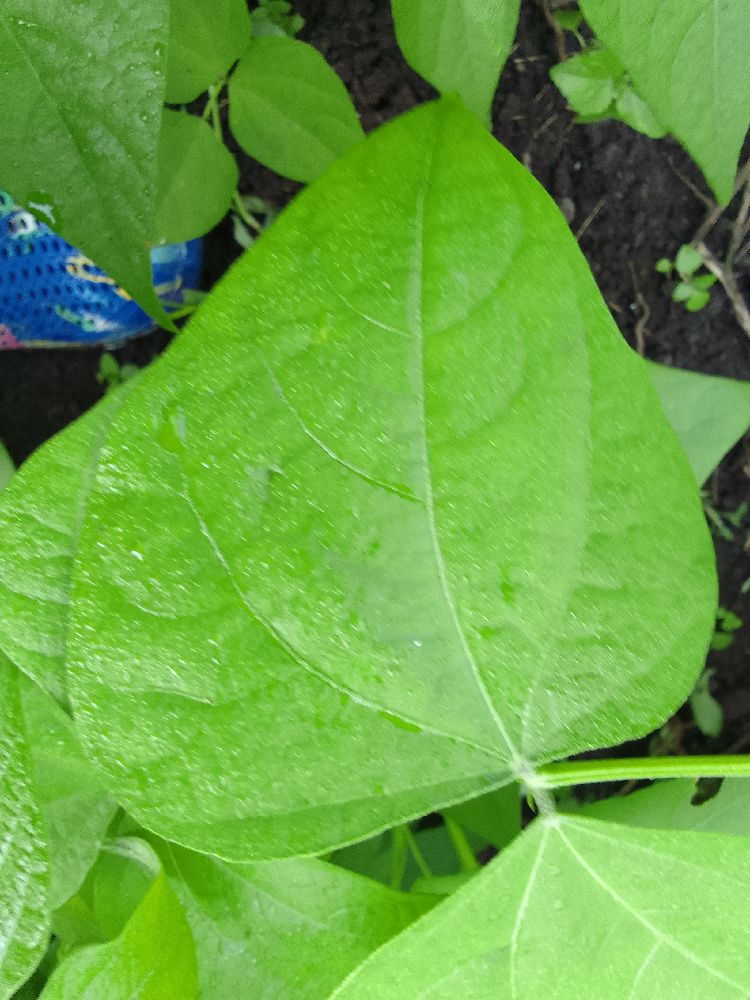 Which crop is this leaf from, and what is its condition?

common bean, healthy
